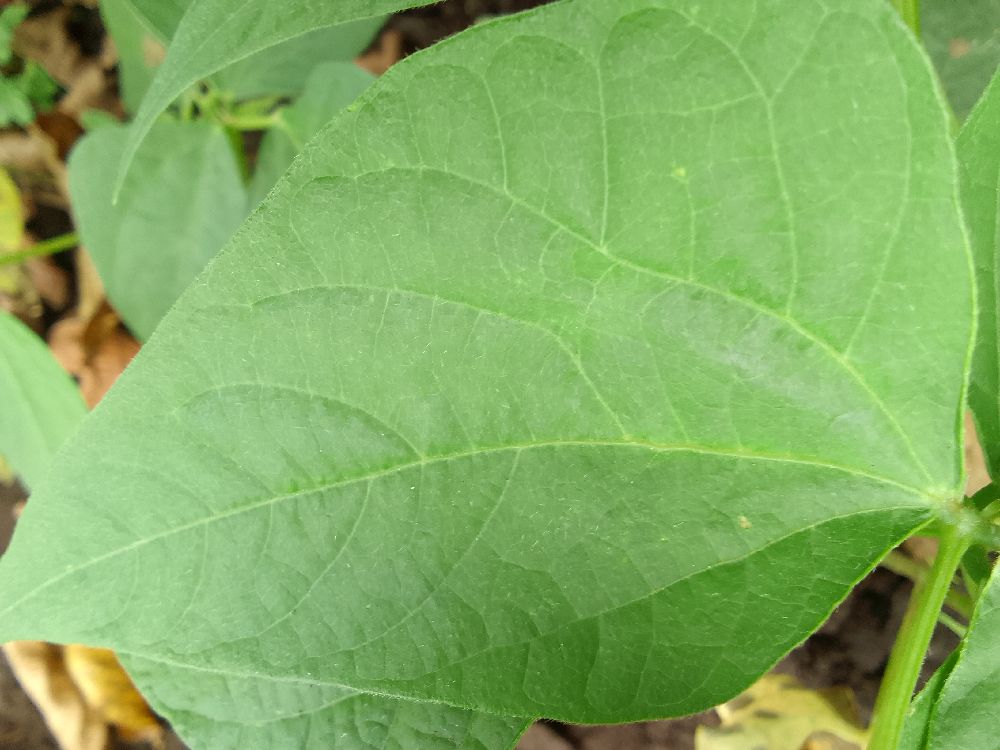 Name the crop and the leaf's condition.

common bean, healthy
